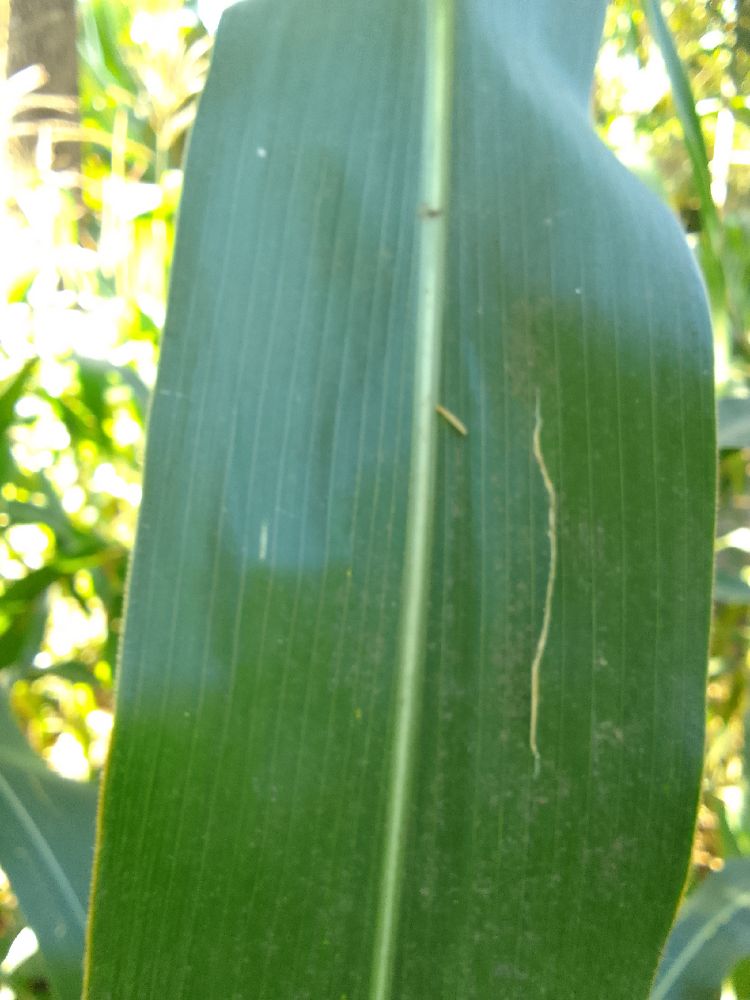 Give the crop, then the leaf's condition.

maize, healthy
